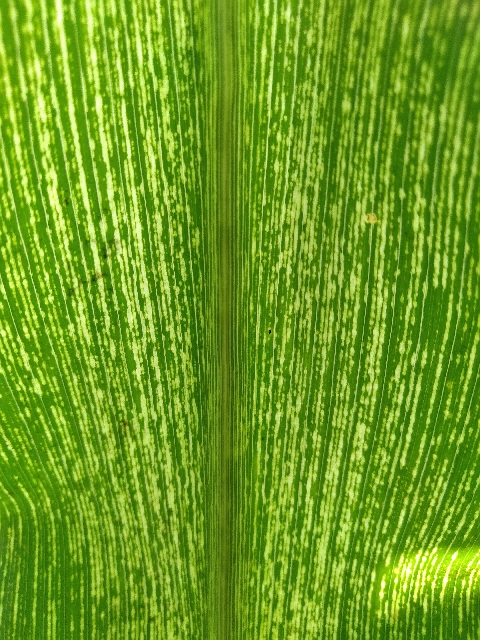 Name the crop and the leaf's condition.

maize, maize streak virus
